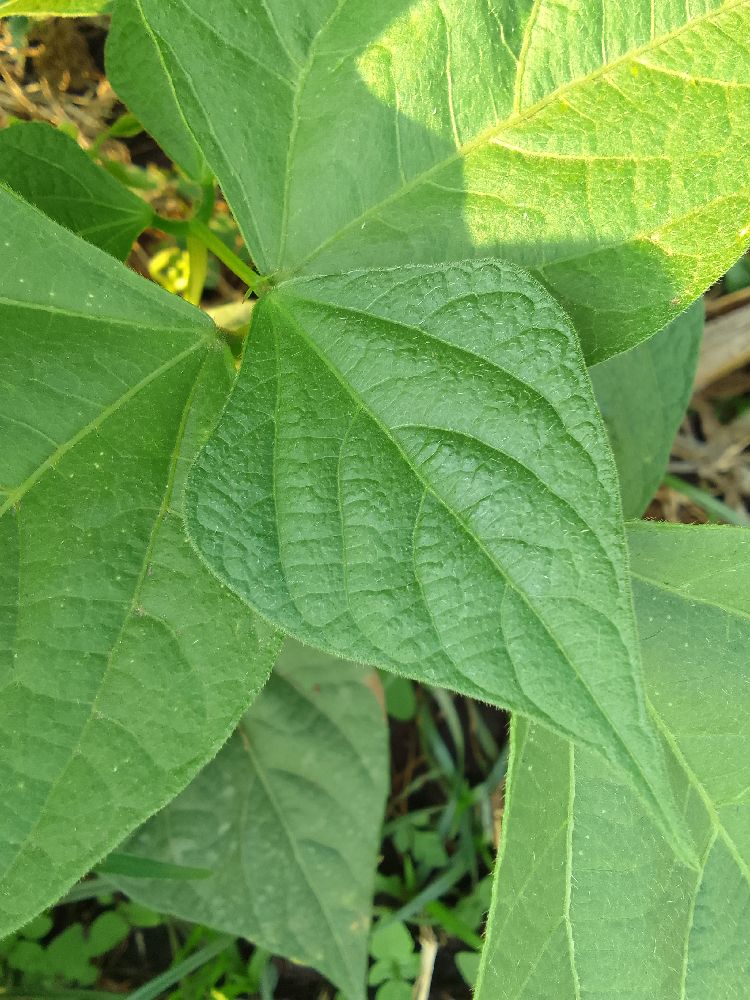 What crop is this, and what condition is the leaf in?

common bean, healthy
